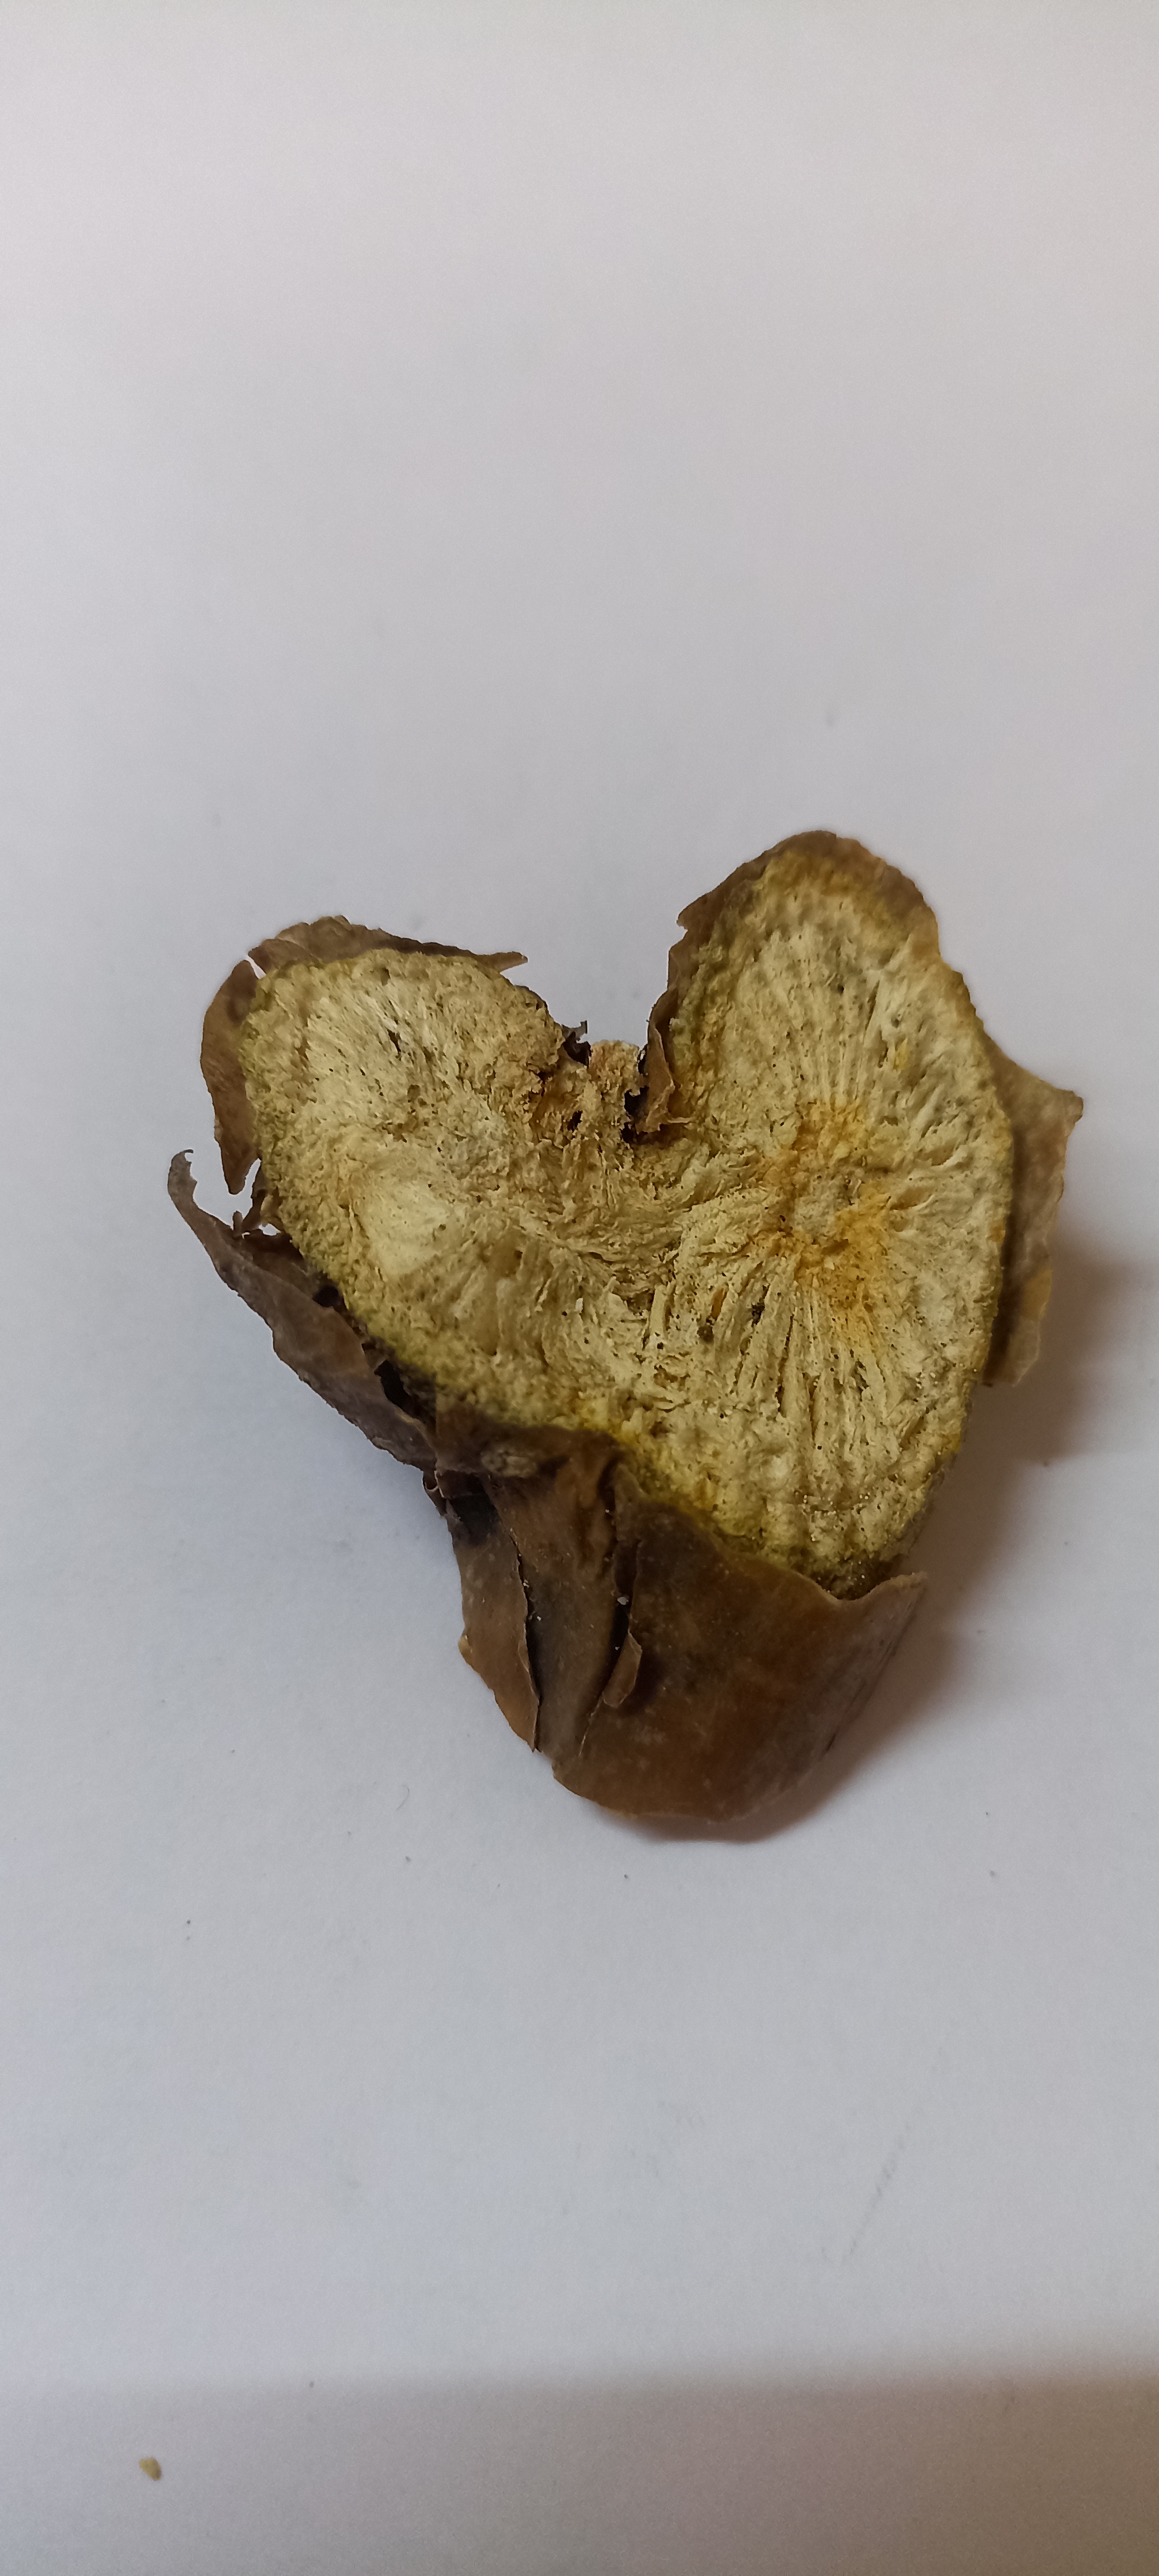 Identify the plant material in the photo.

gulvel
